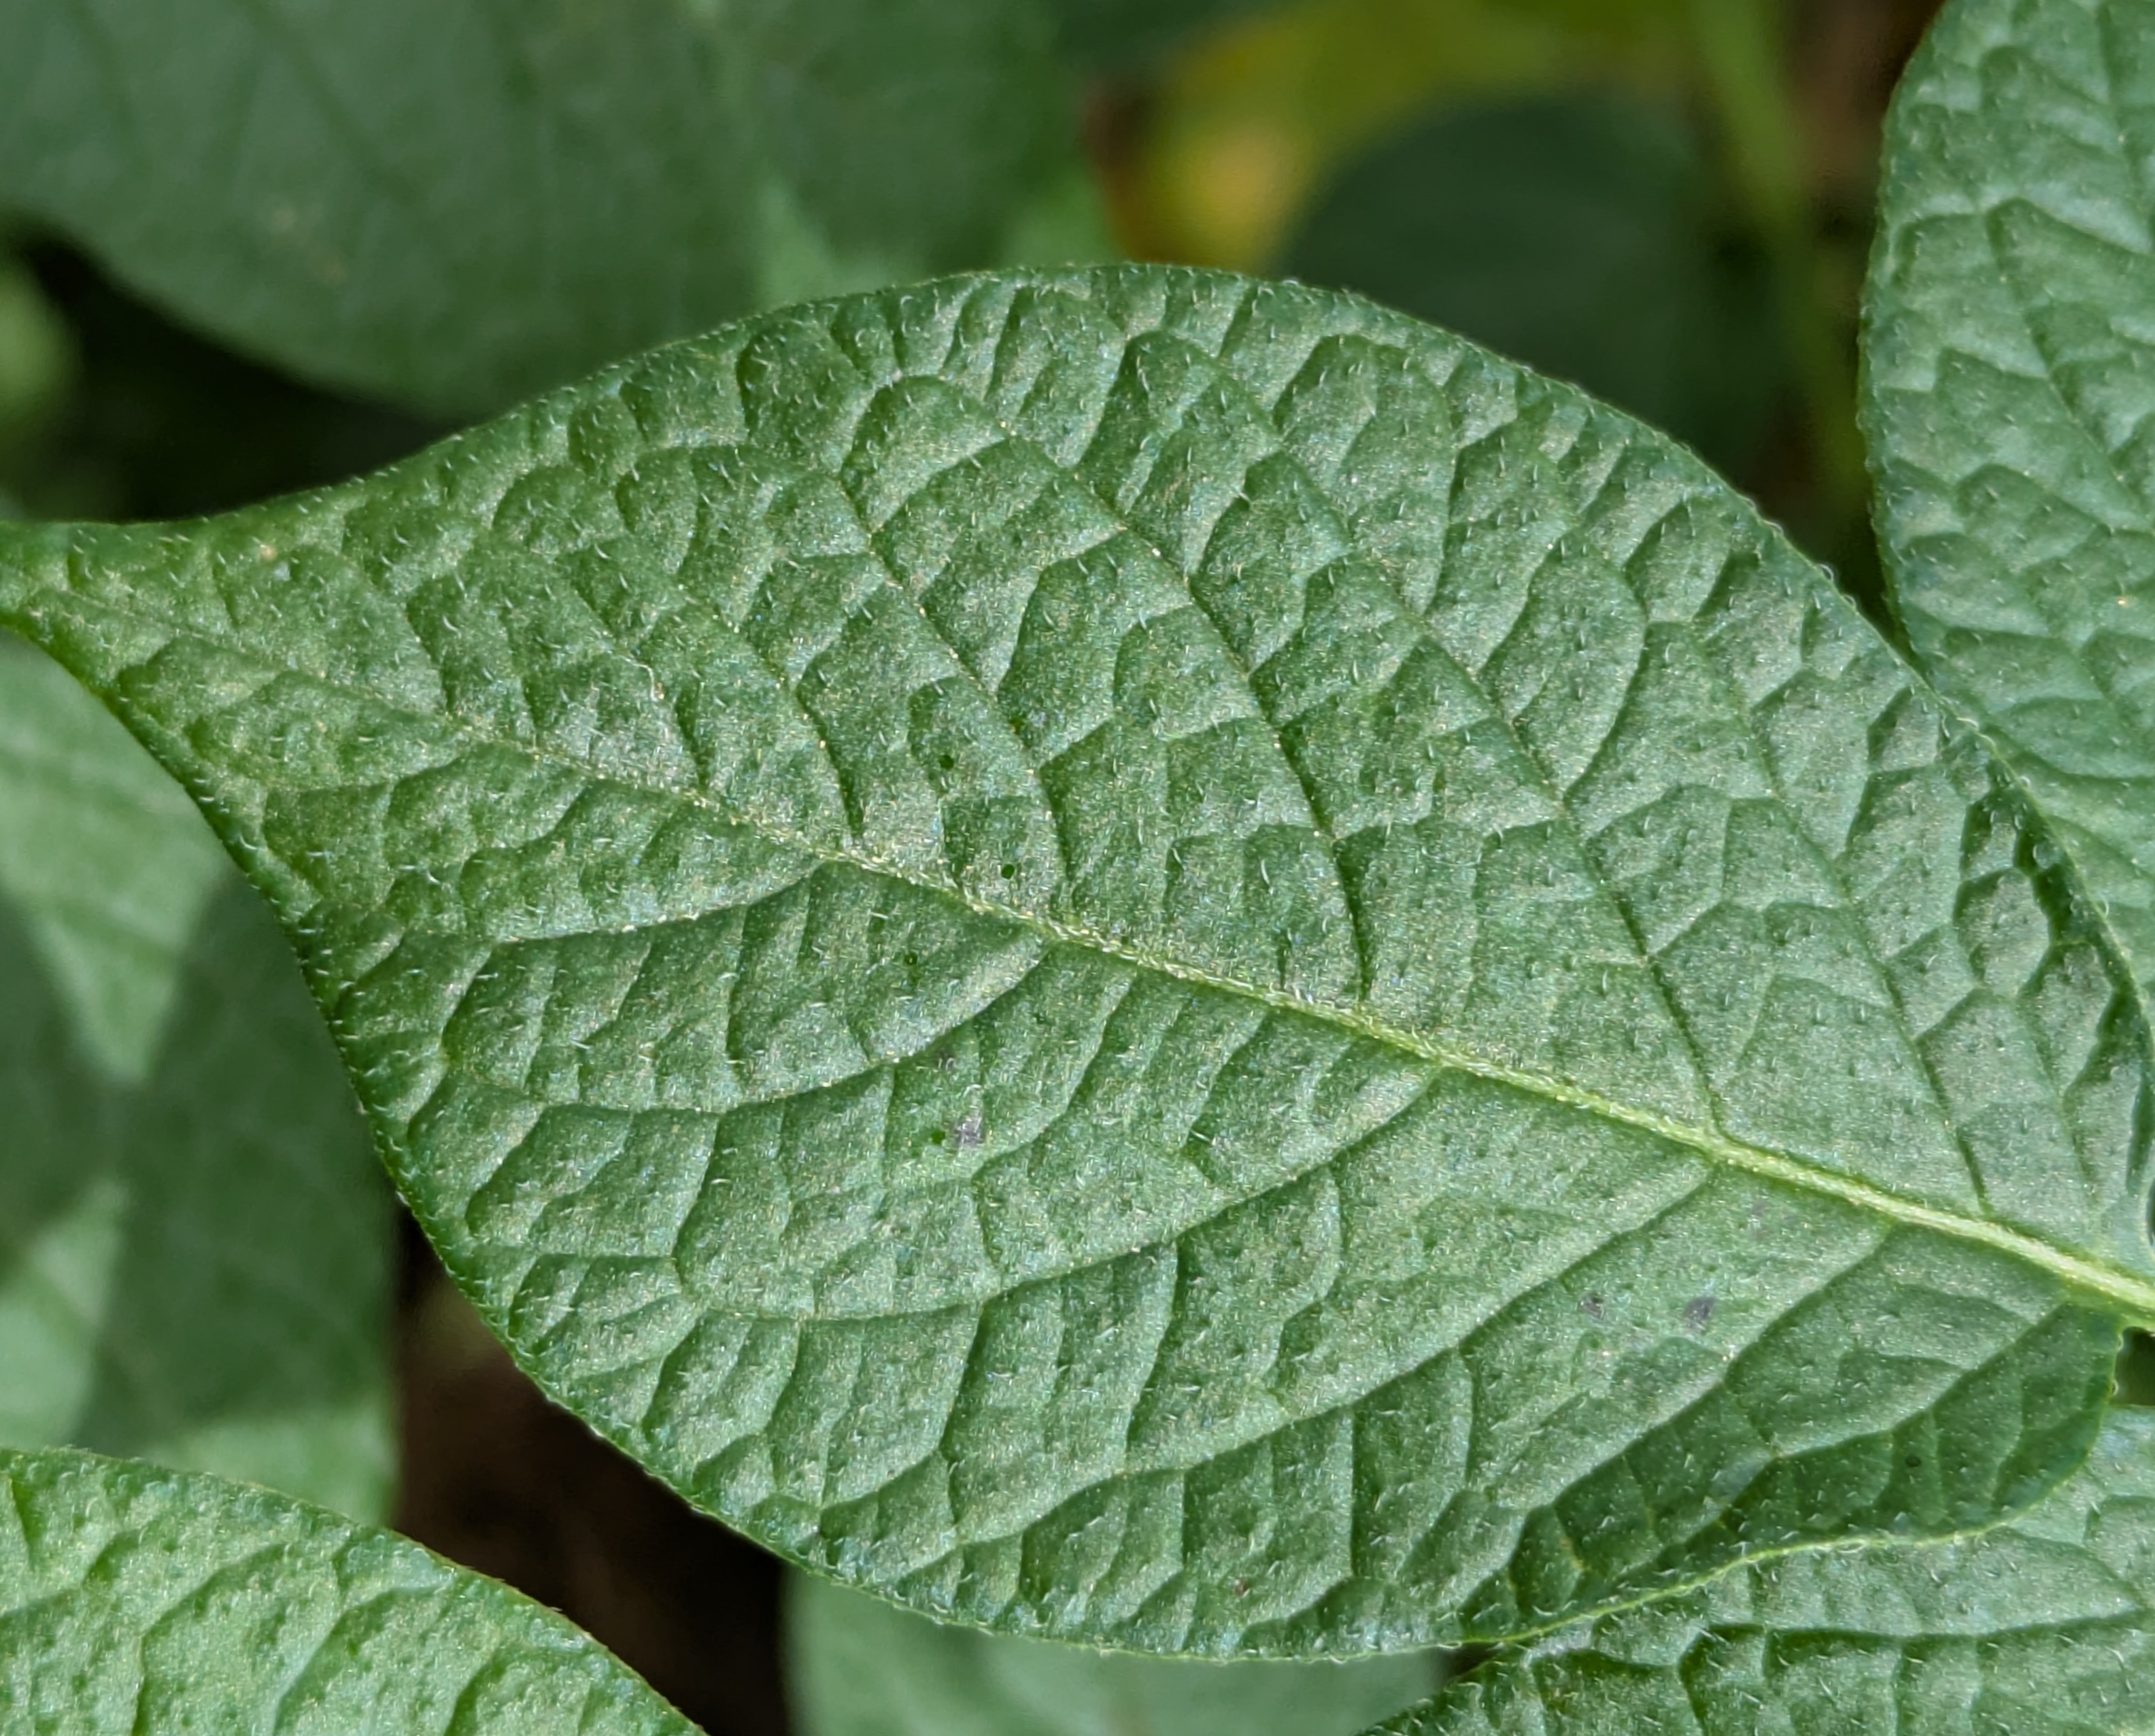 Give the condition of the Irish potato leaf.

healthy
